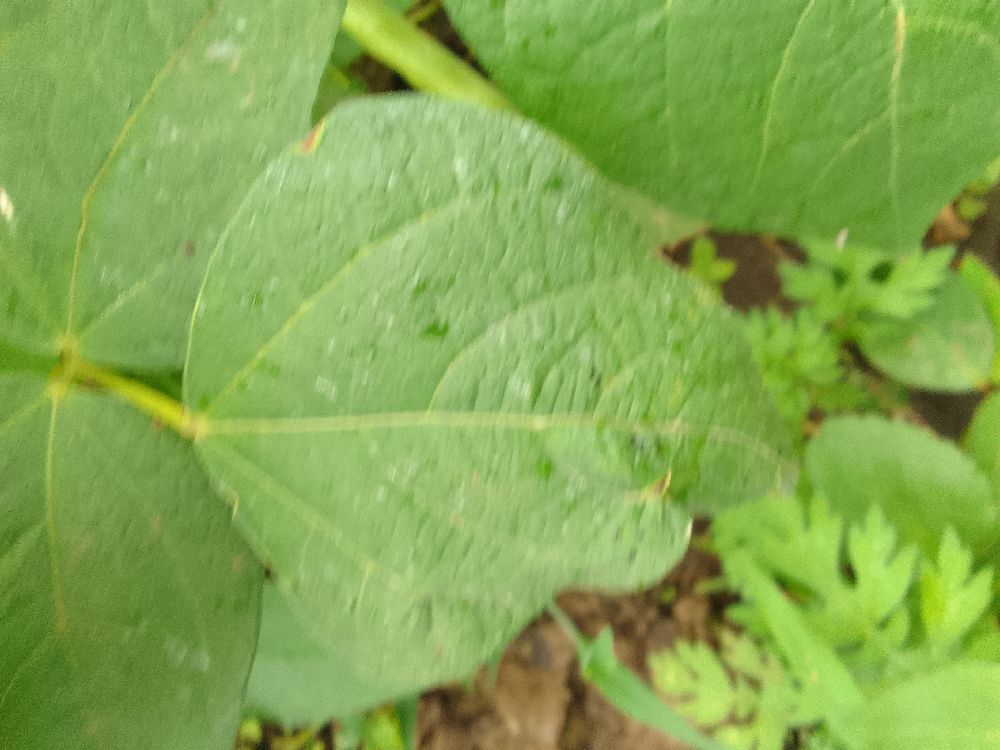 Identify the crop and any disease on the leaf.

common bean, healthy
